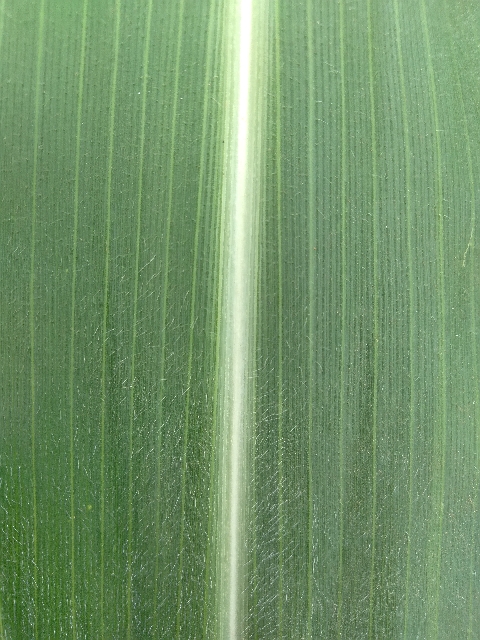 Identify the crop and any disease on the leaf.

maize, healthy
